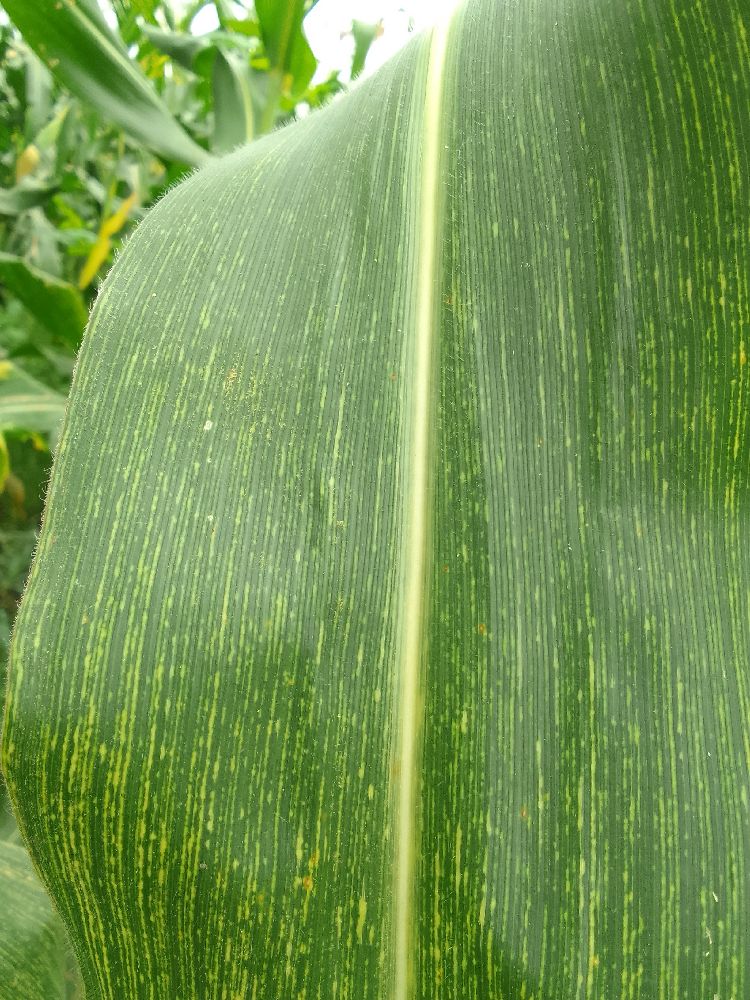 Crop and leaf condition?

maize, maize streak virus
